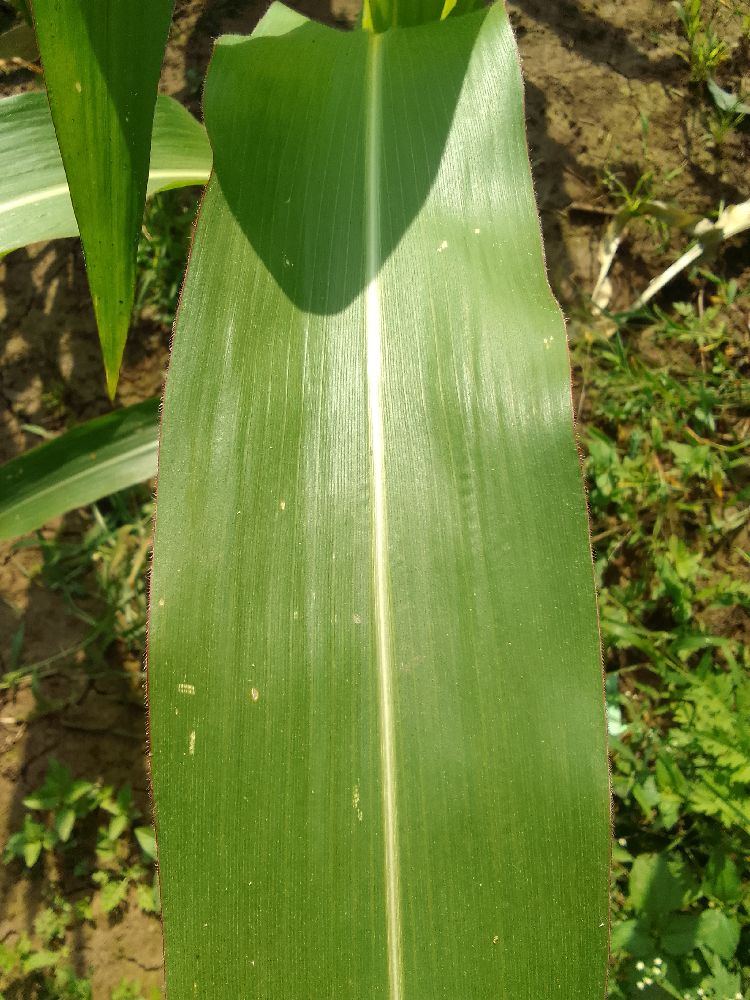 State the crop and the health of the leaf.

maize, healthy
